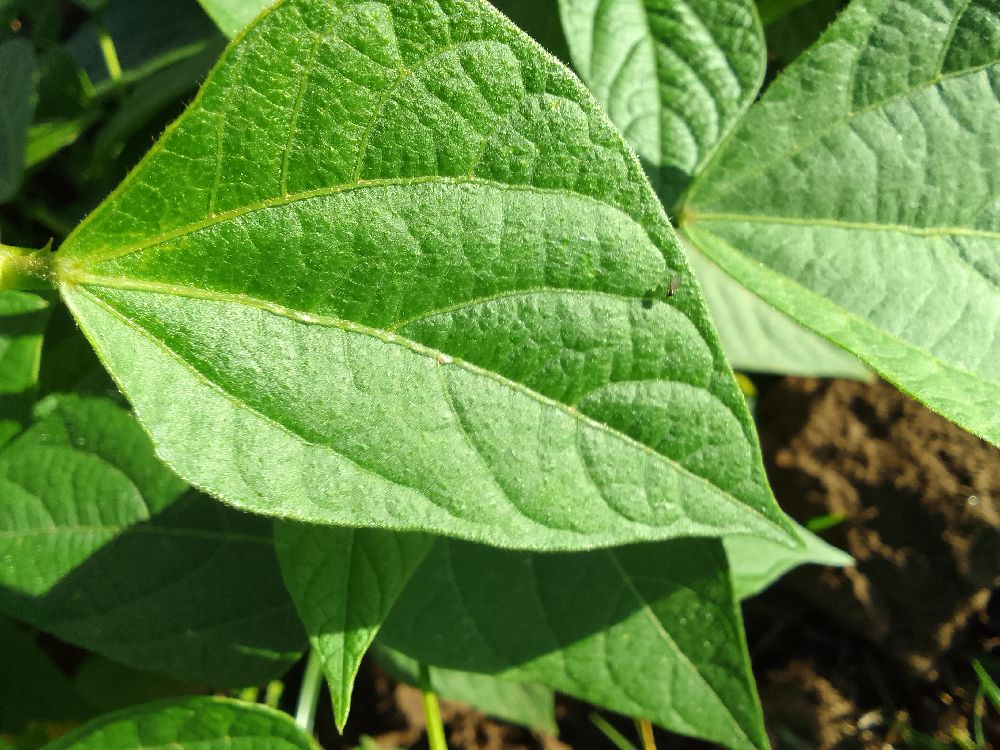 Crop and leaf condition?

common bean, healthy
